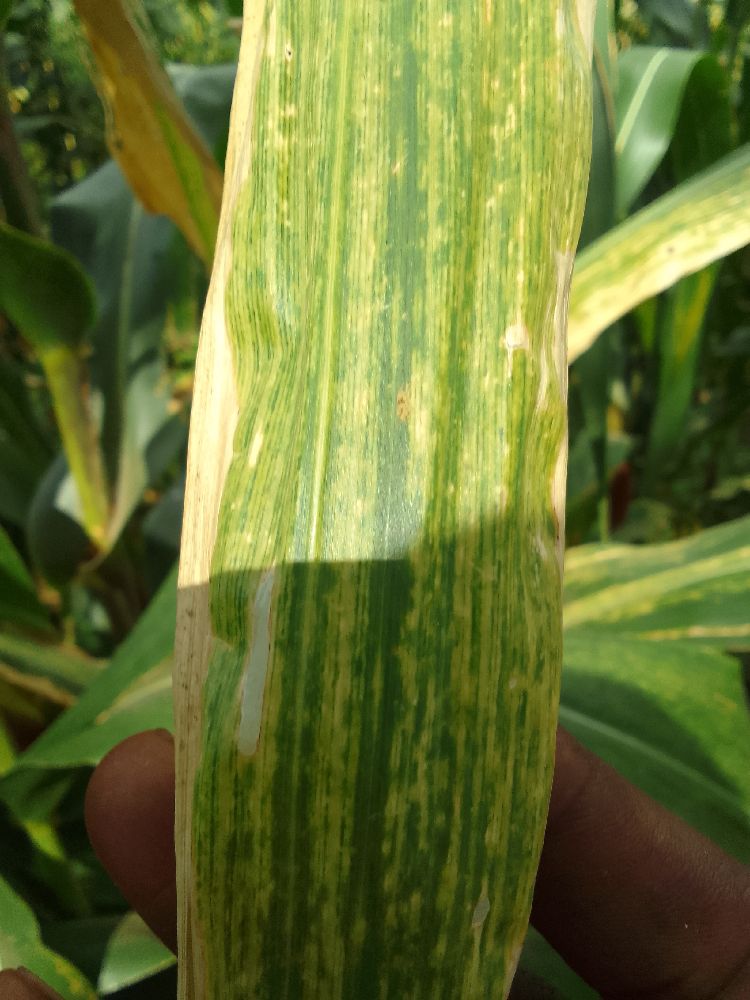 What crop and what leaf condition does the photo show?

maize, maize lethal necrosis
